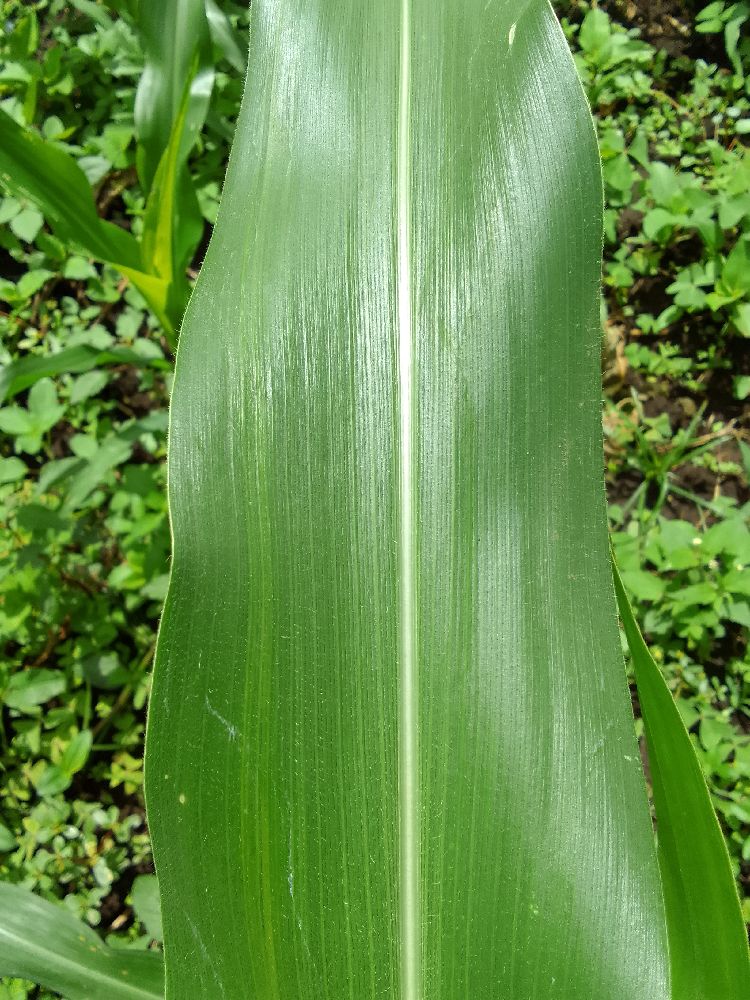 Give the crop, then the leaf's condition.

maize, healthy
